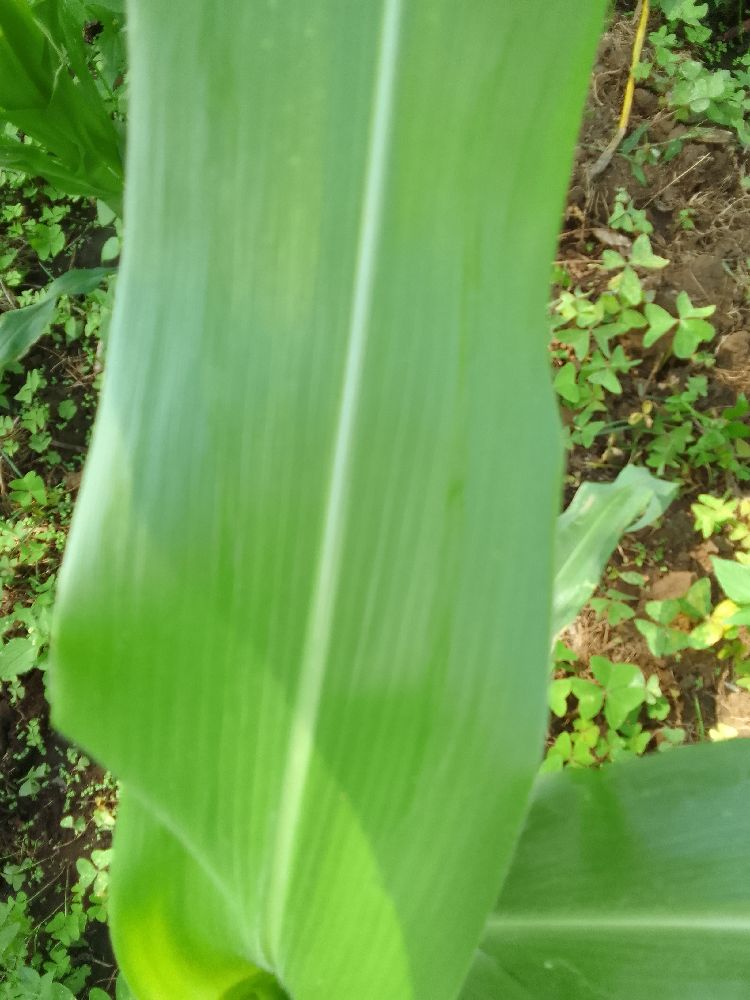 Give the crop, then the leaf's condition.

maize, healthy
